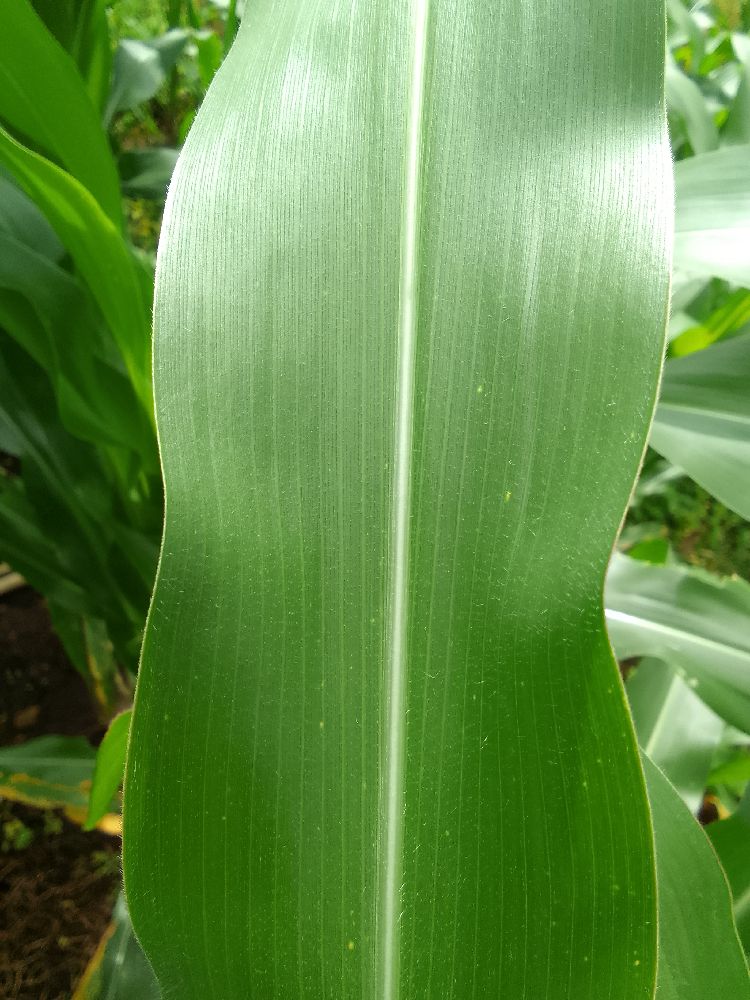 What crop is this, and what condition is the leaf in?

maize, healthy
